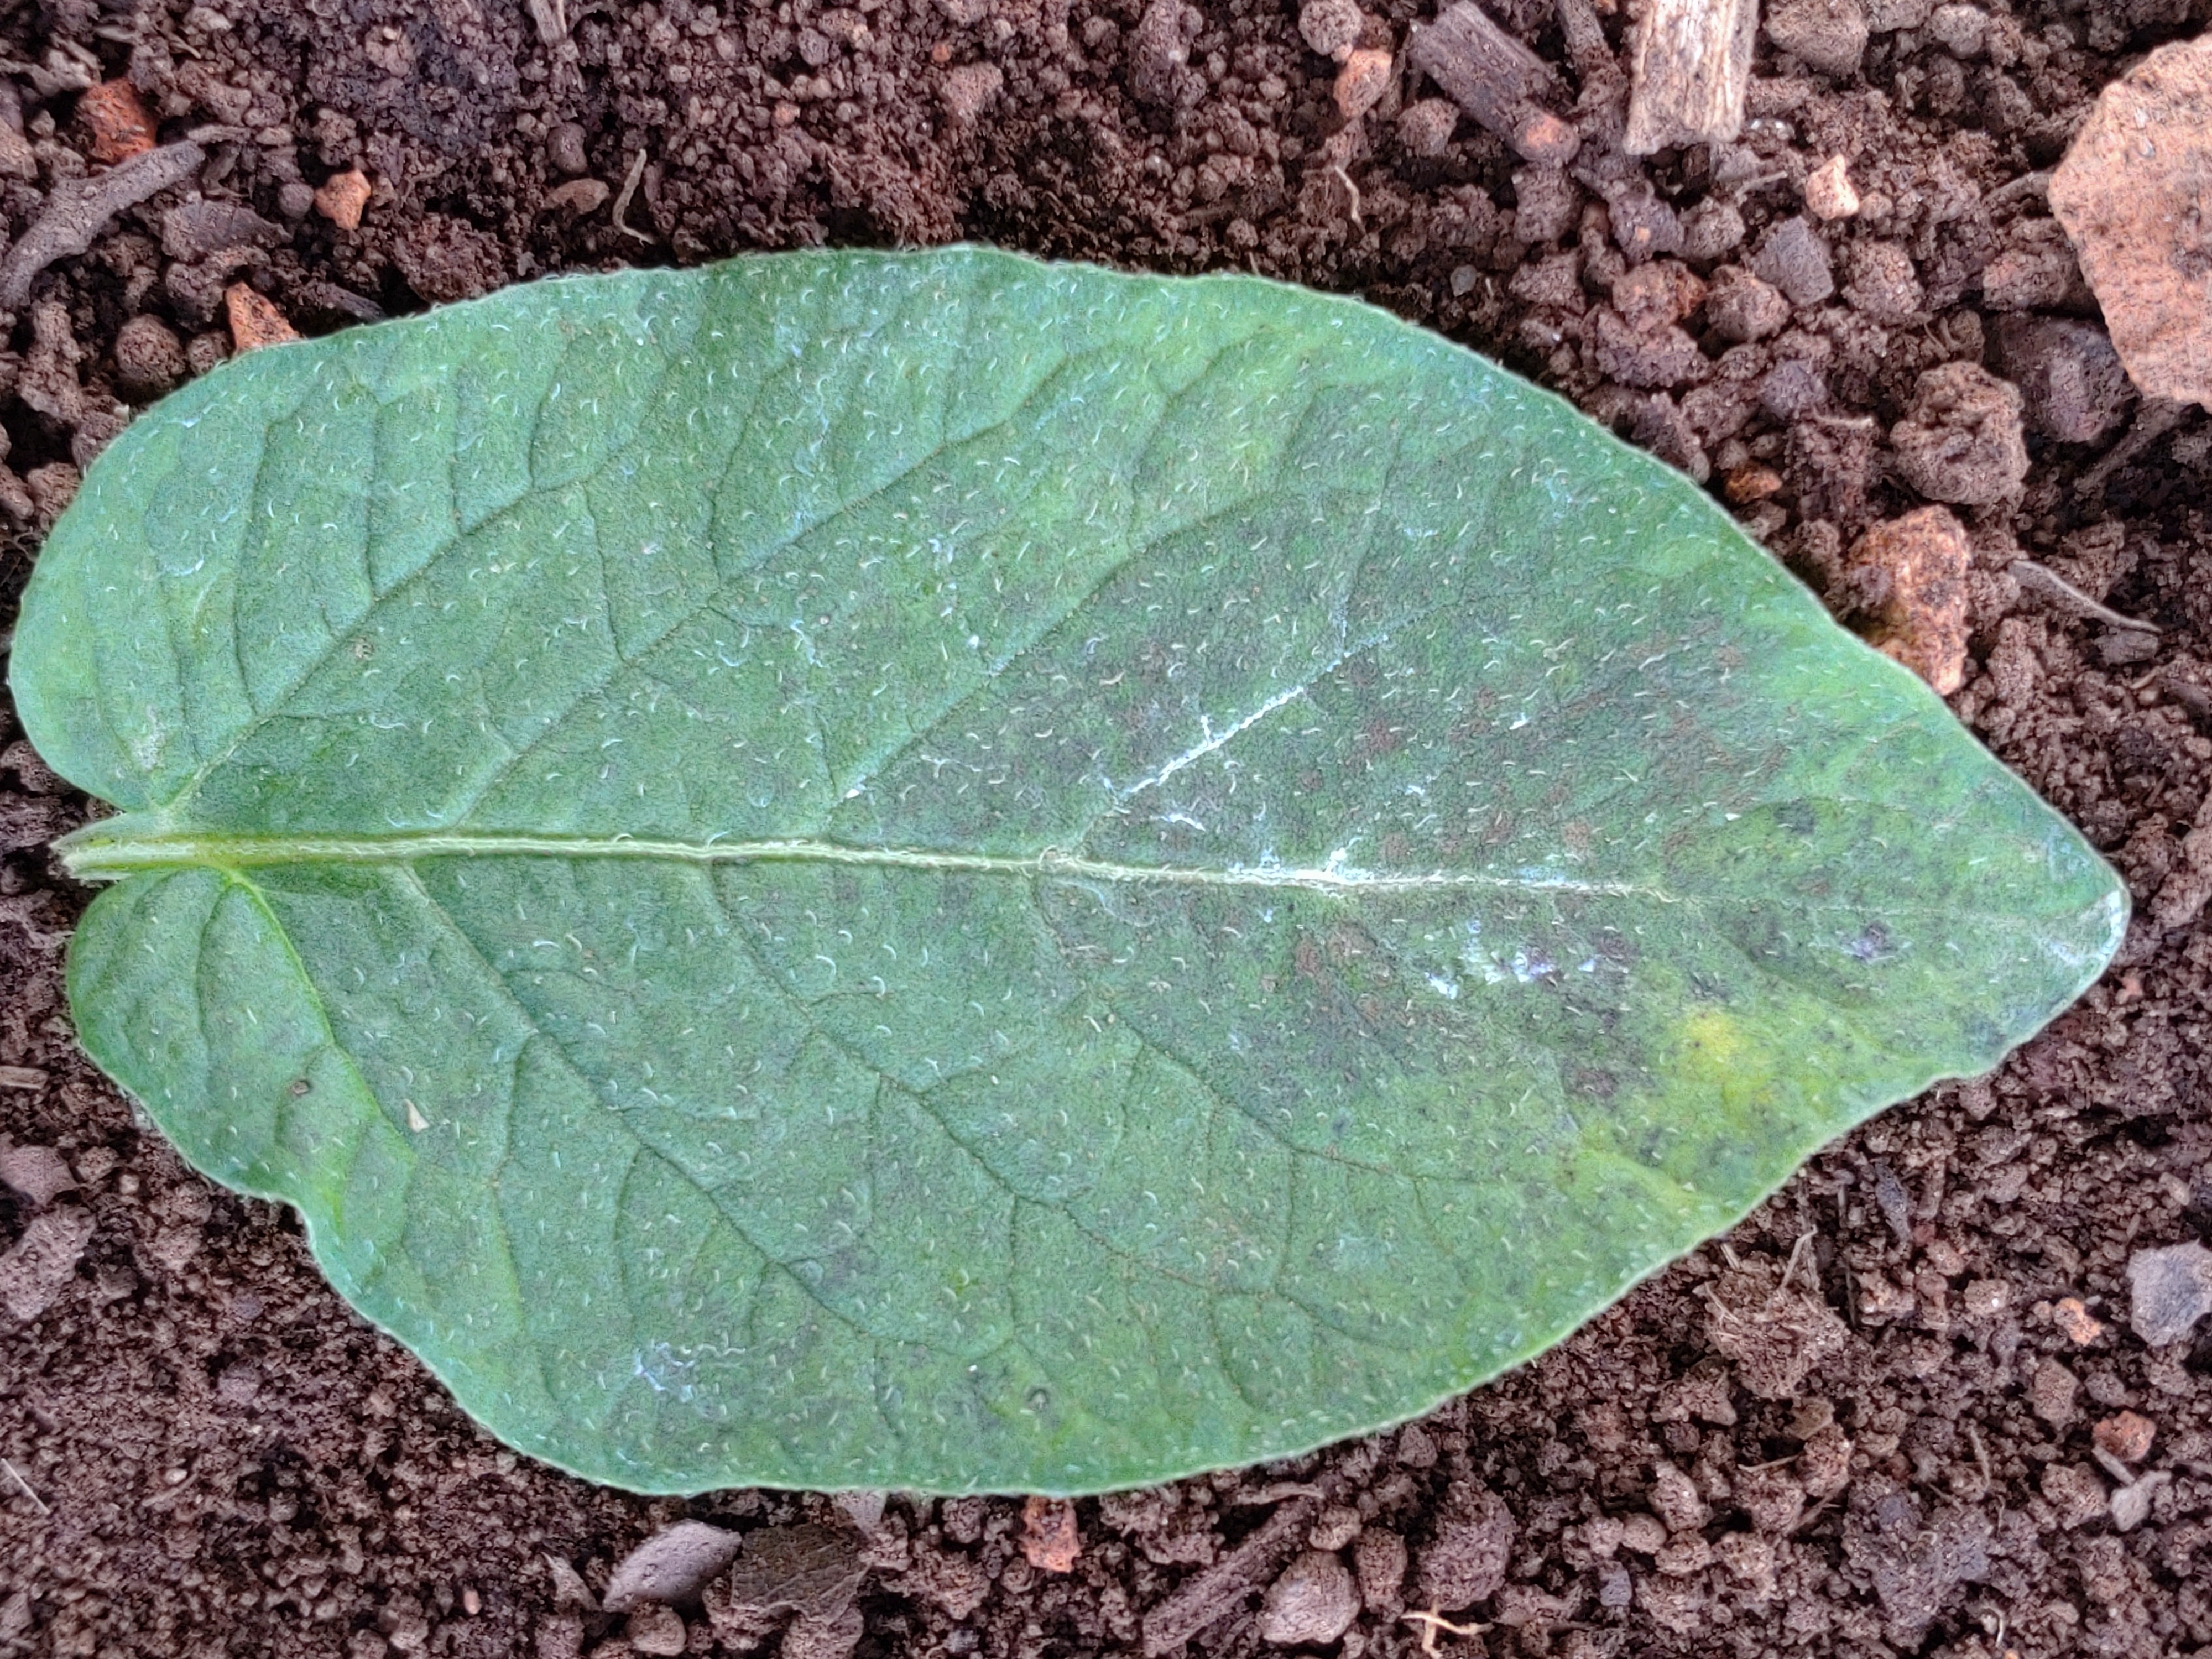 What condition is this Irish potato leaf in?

late blight
